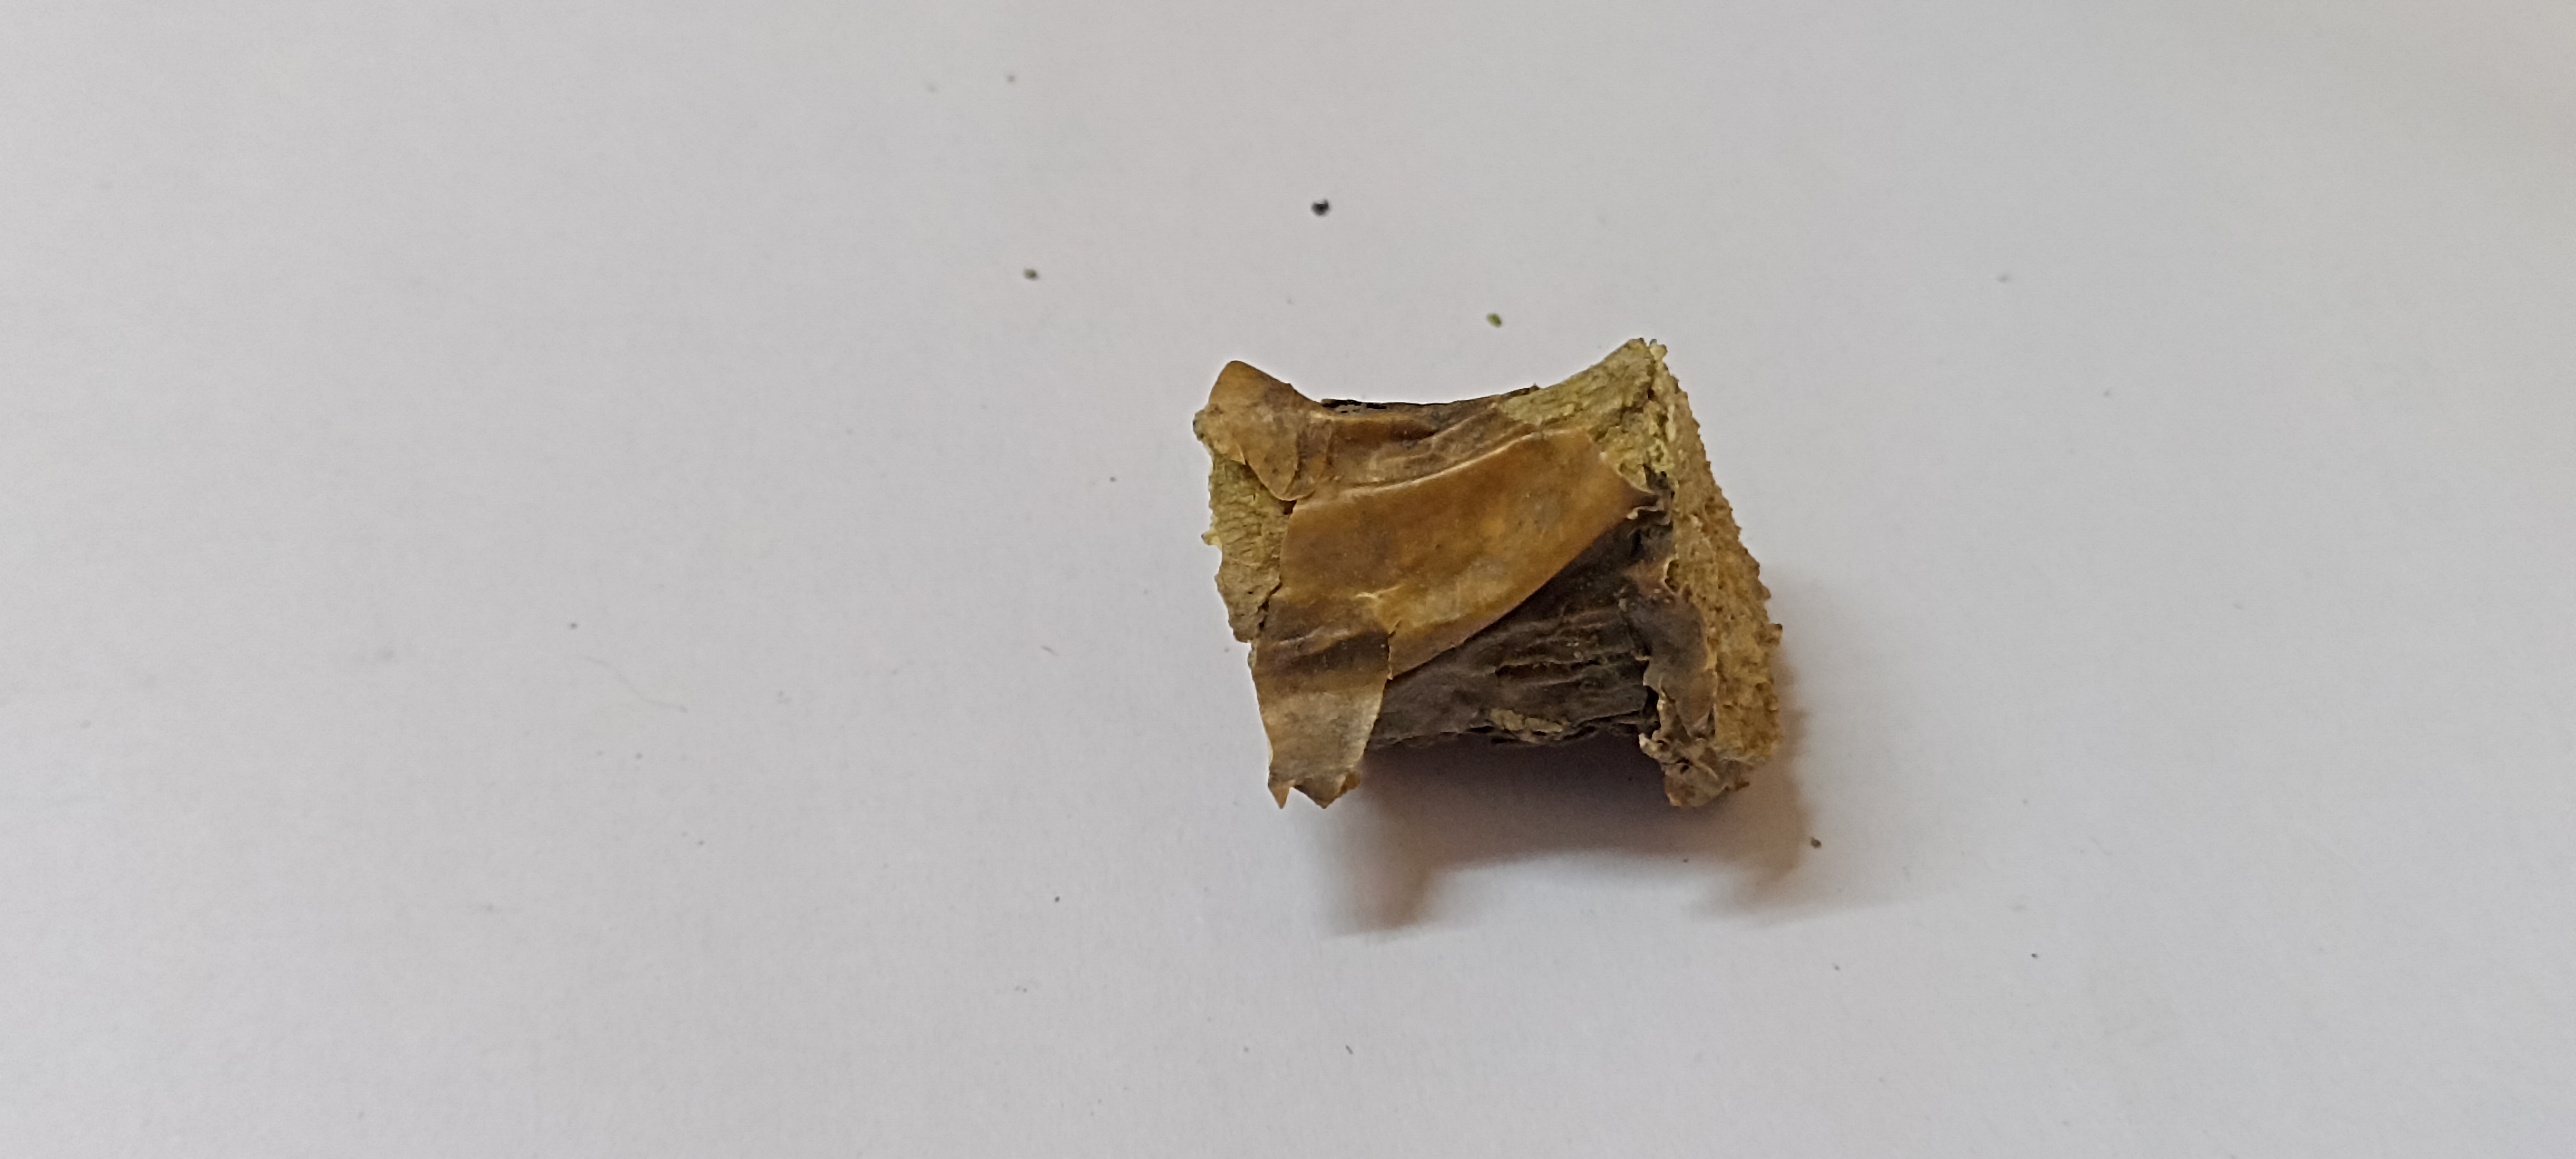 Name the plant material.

gulvel
